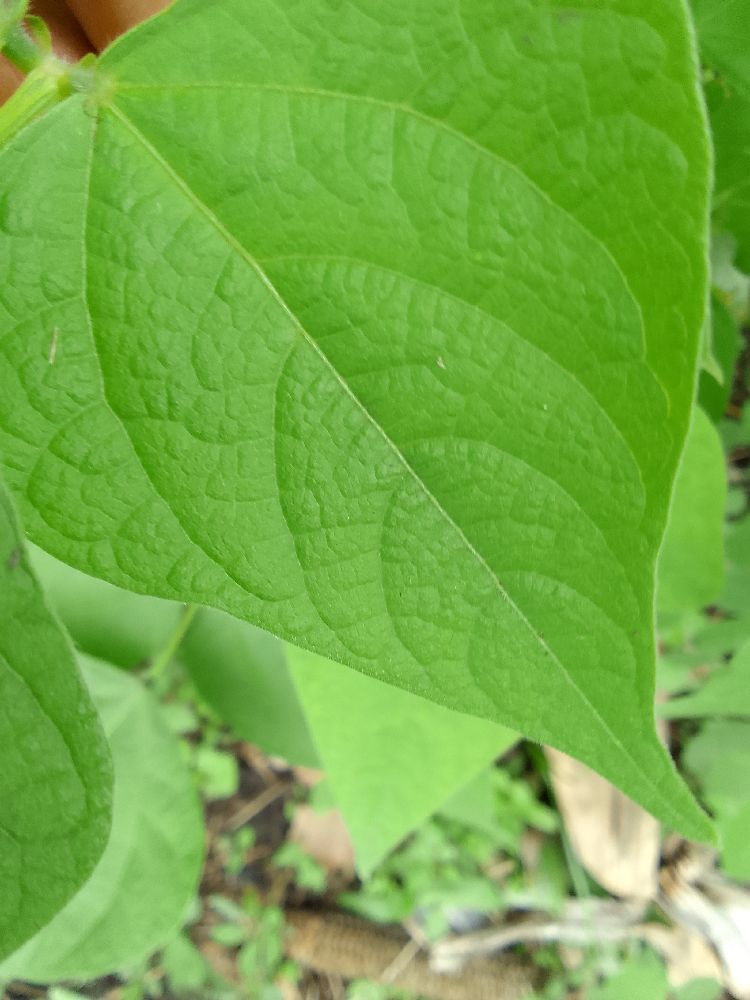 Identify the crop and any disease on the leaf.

common bean, healthy
